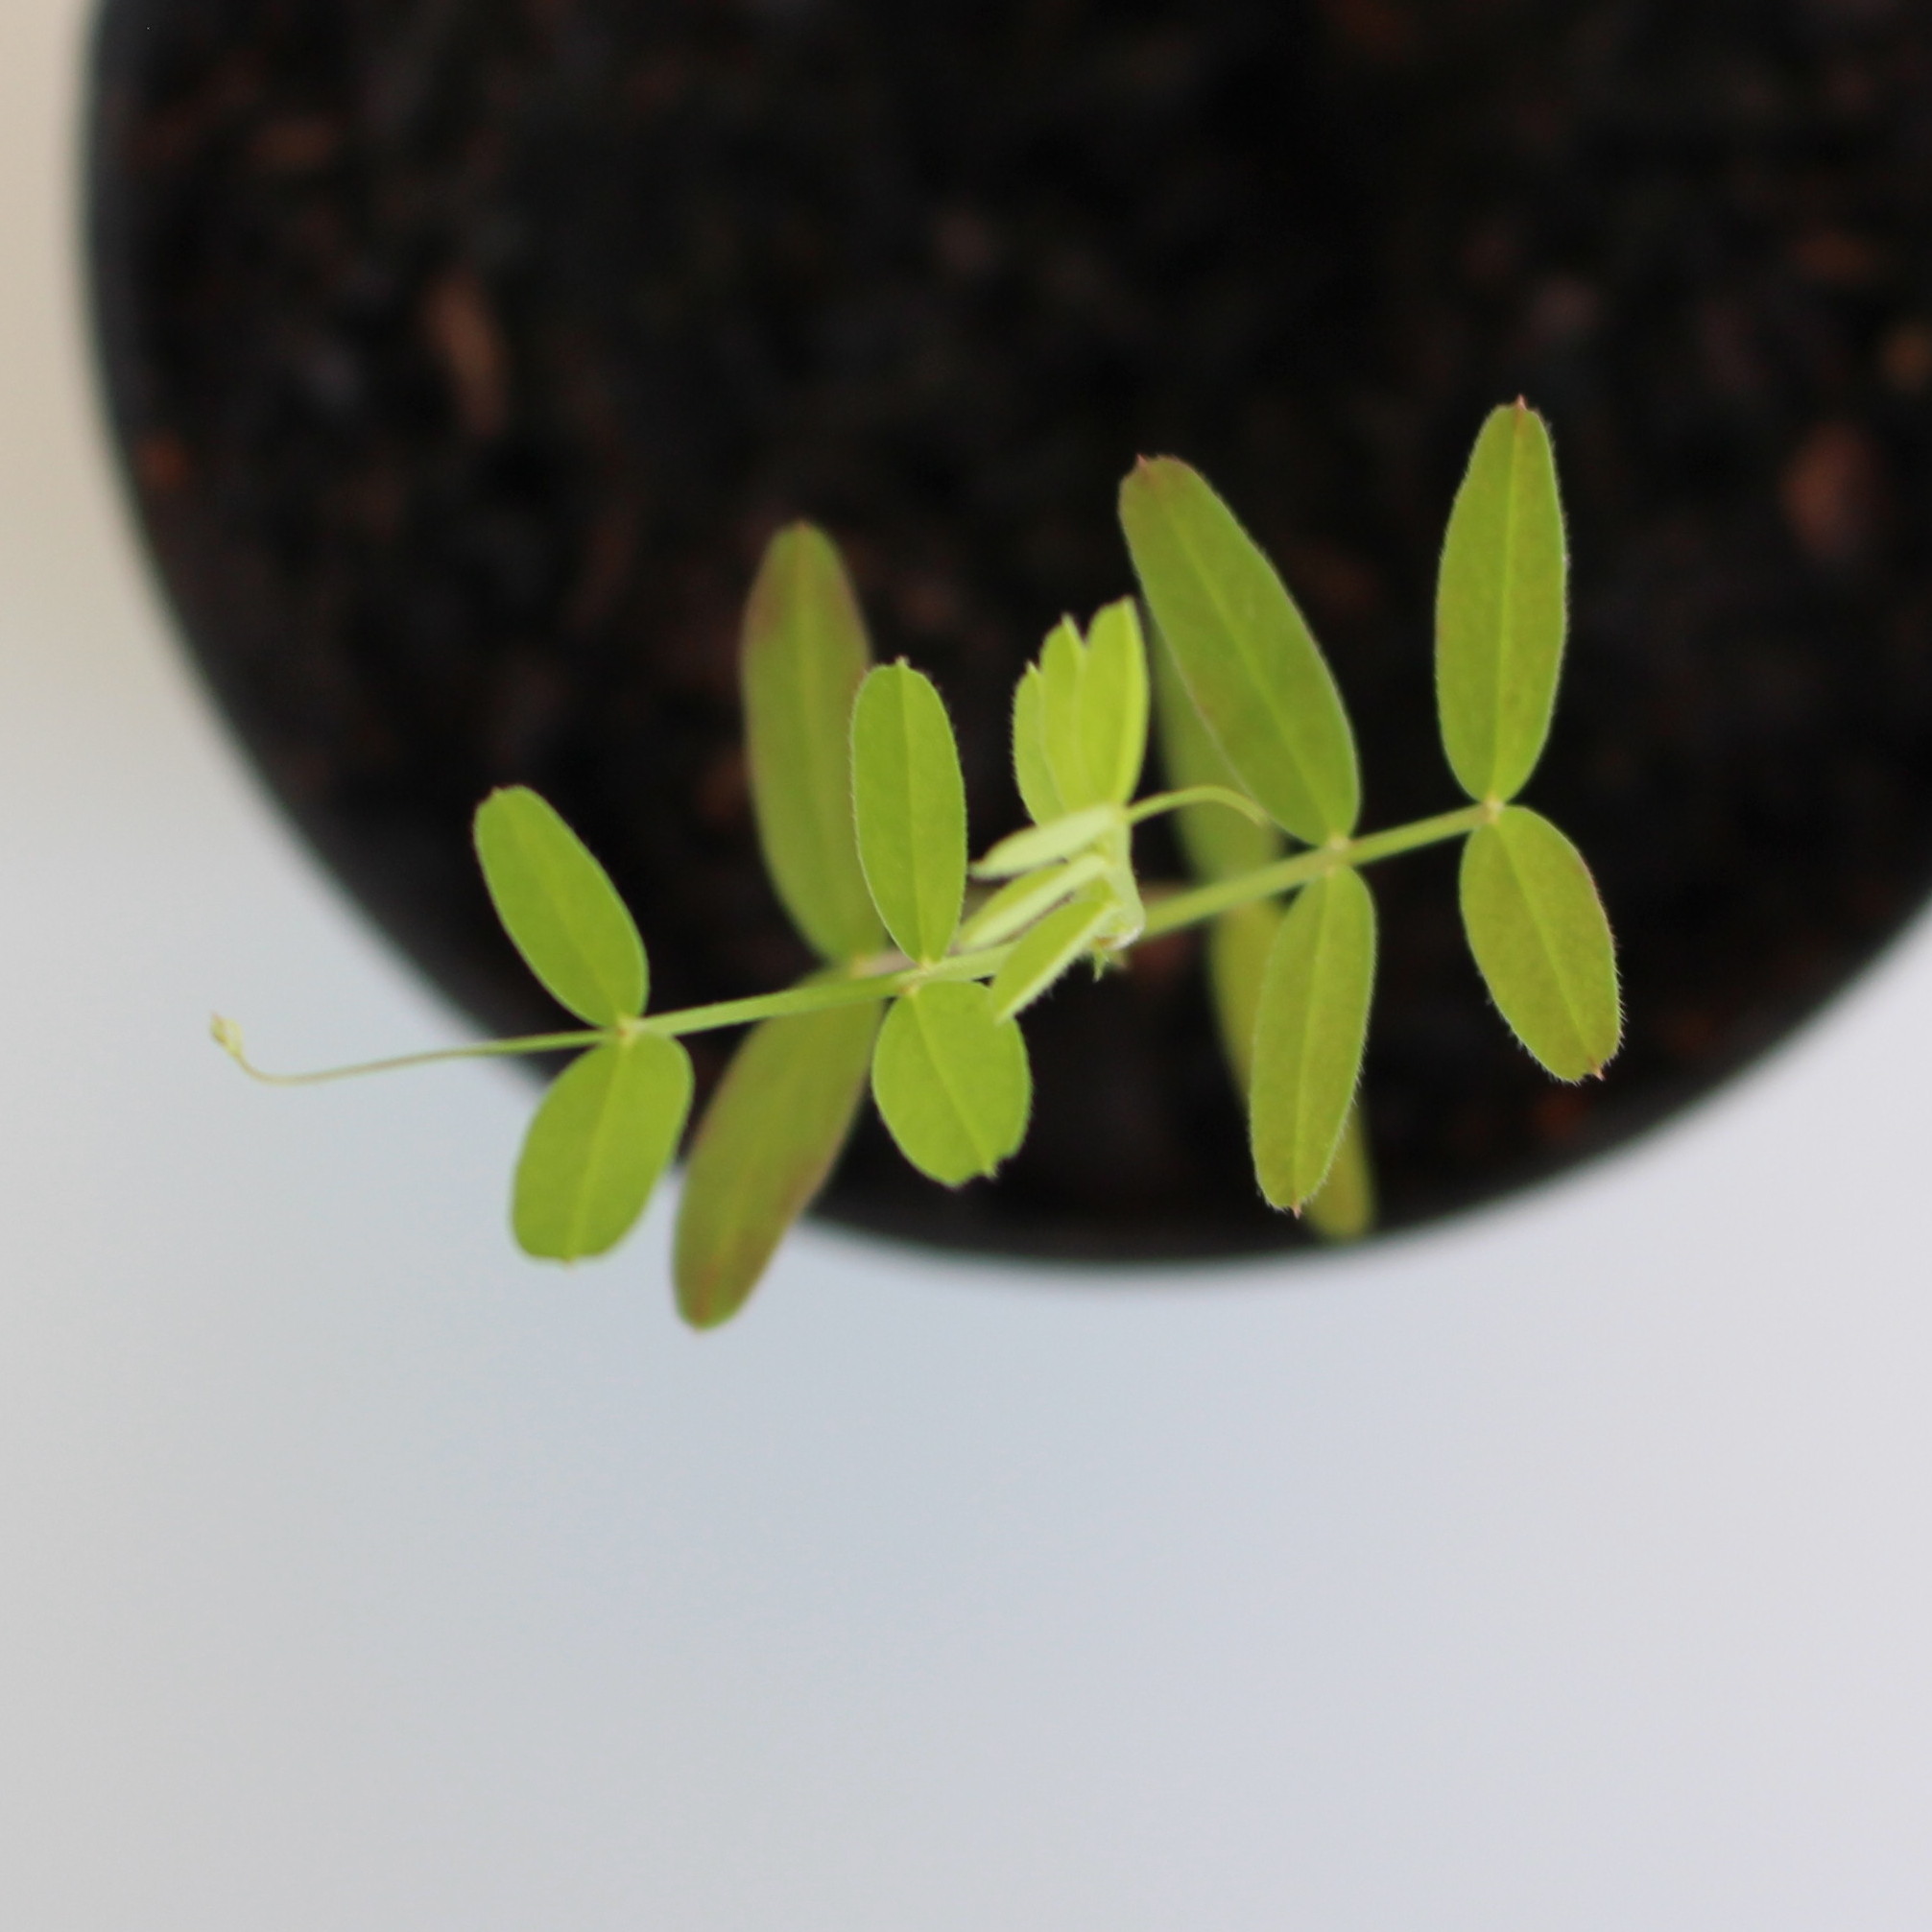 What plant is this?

Vicia sativa
